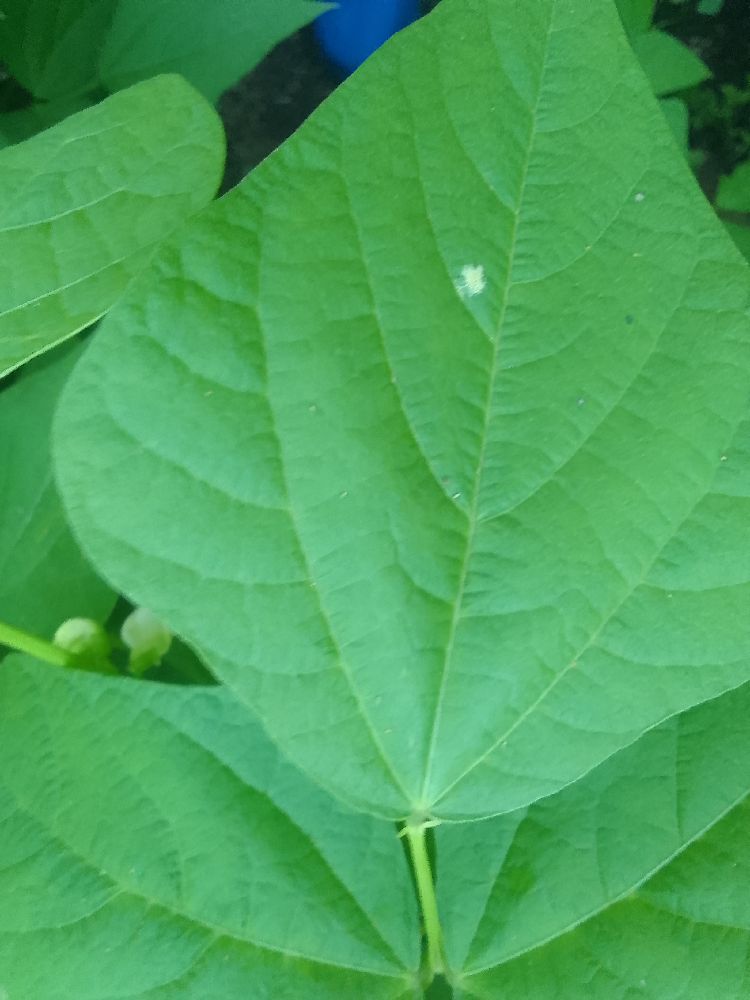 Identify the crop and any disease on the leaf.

common bean, healthy
